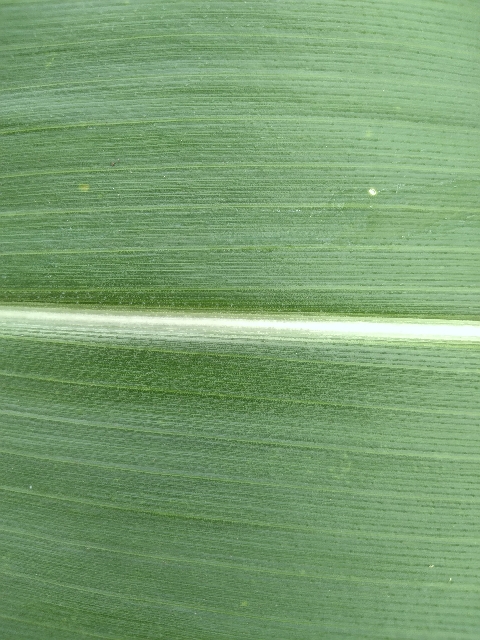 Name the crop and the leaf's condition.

maize, healthy
